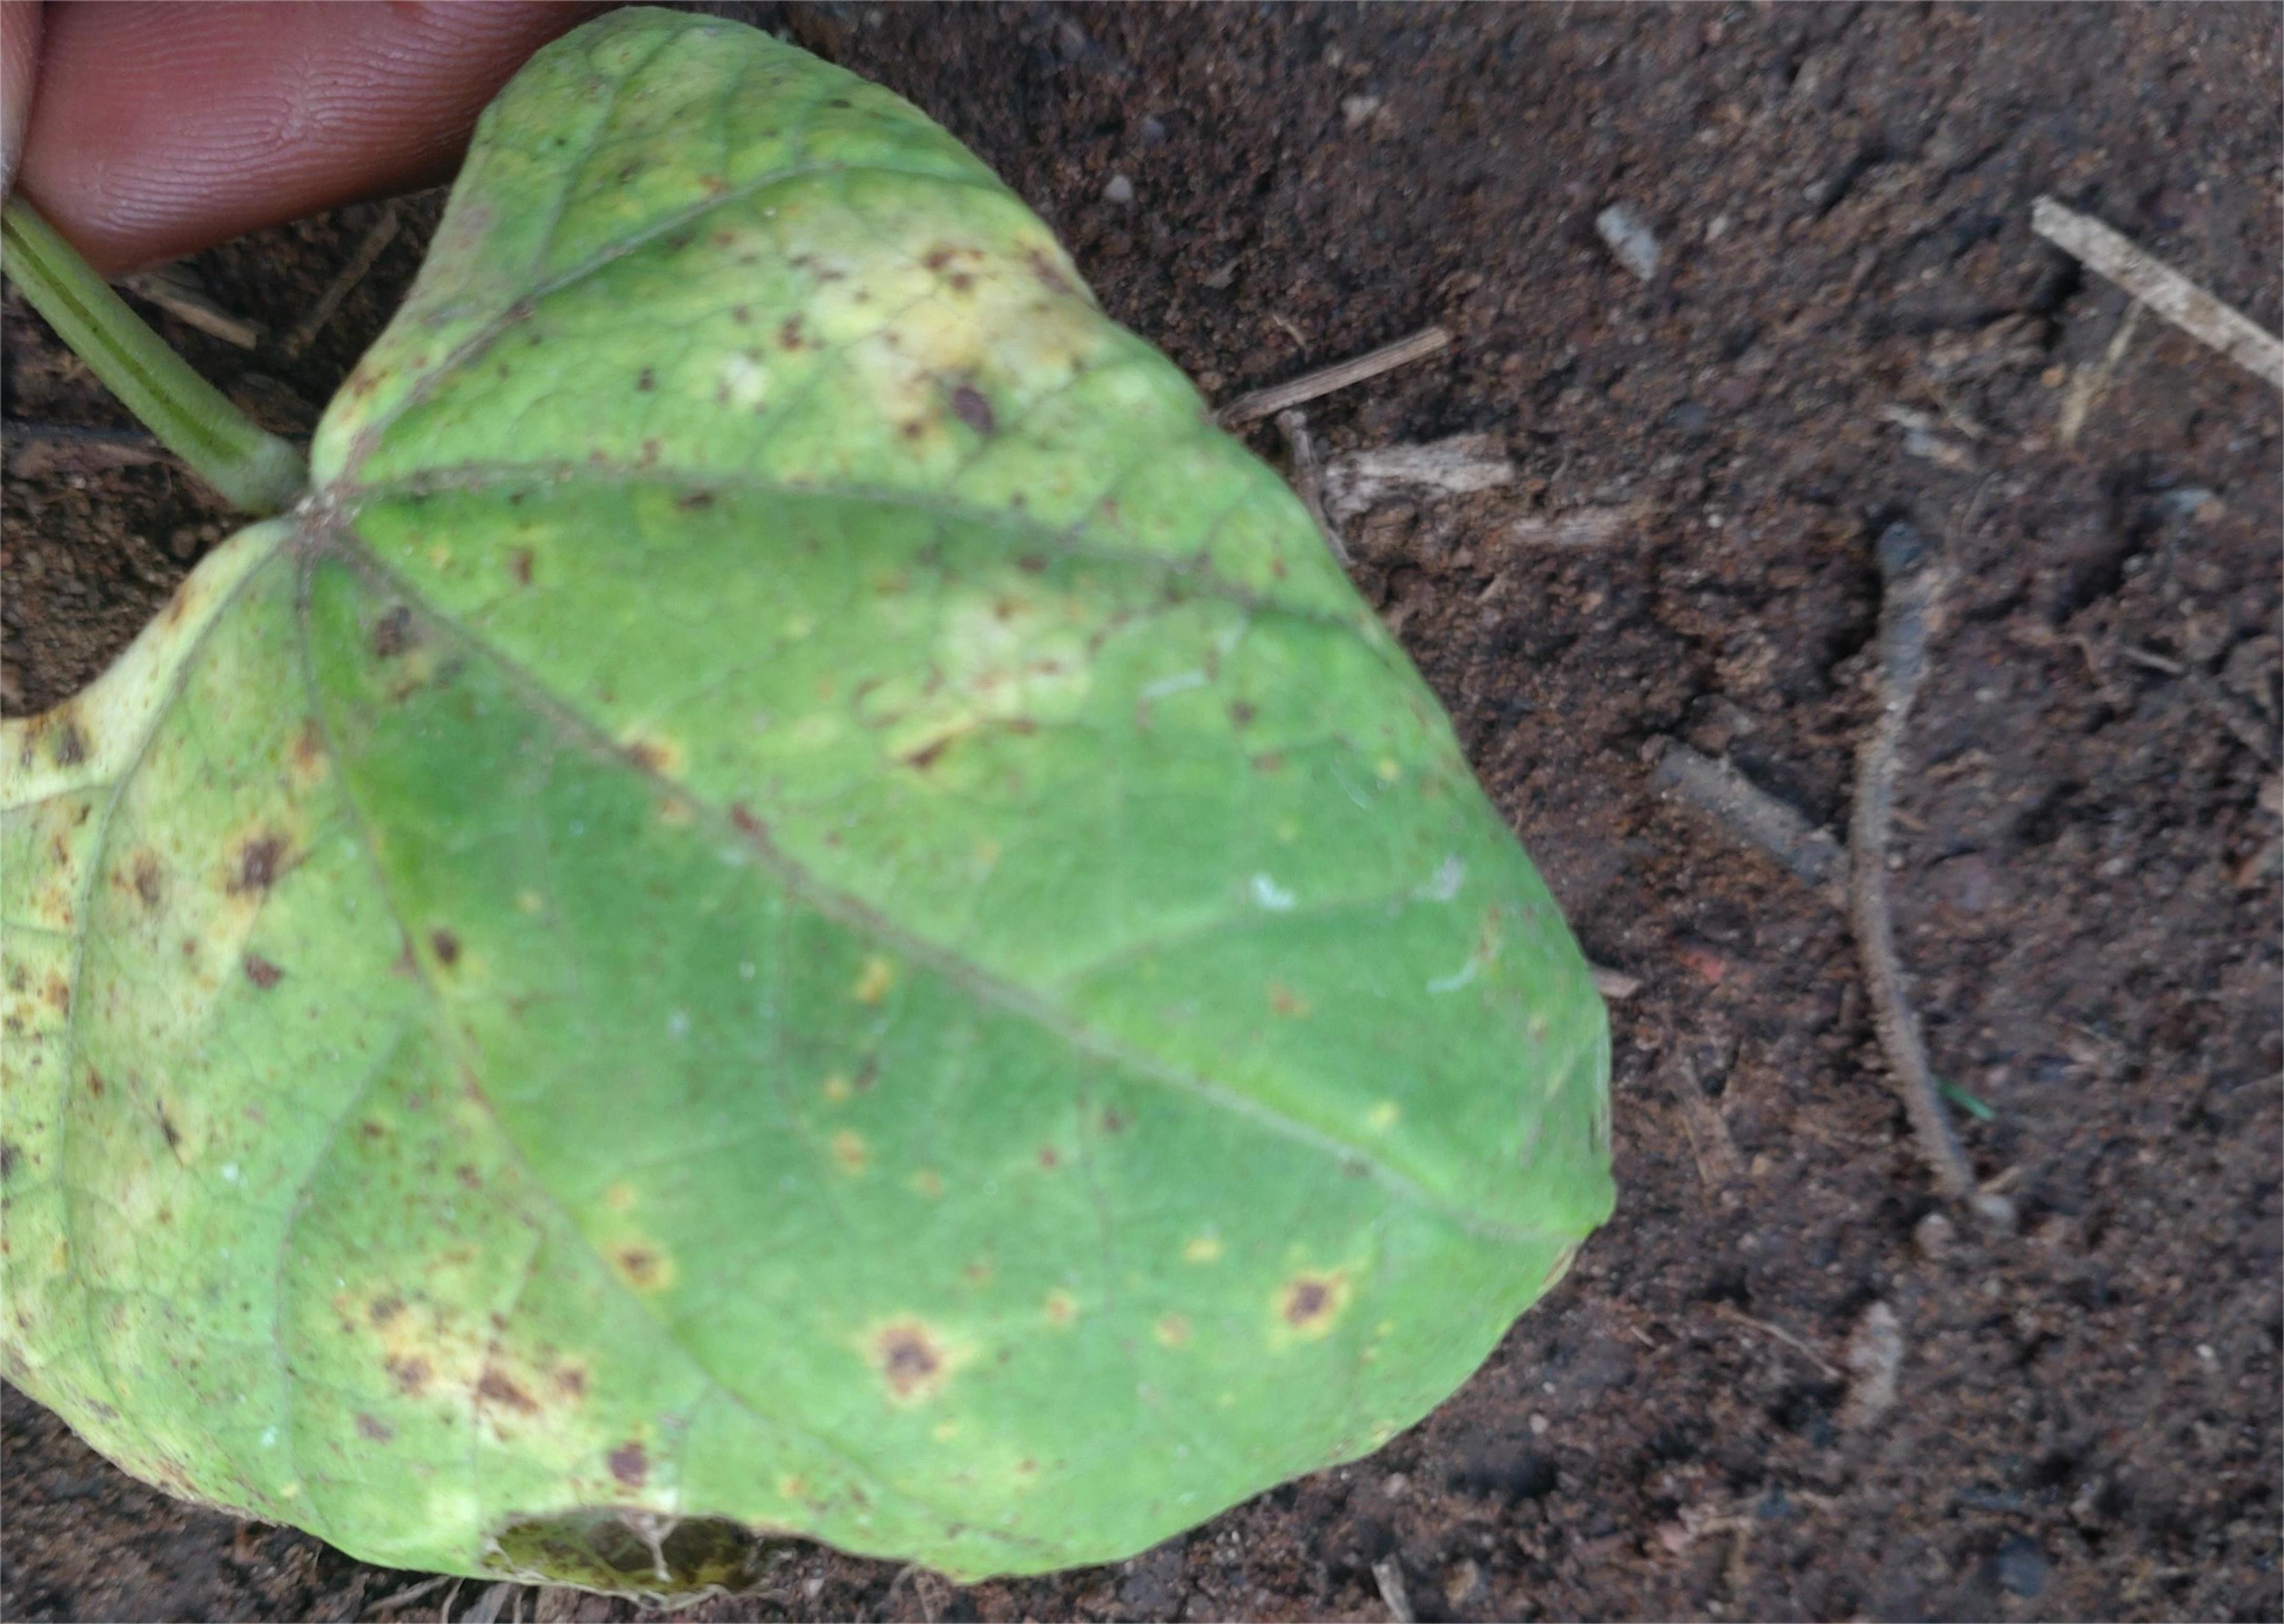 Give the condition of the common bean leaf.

rust
